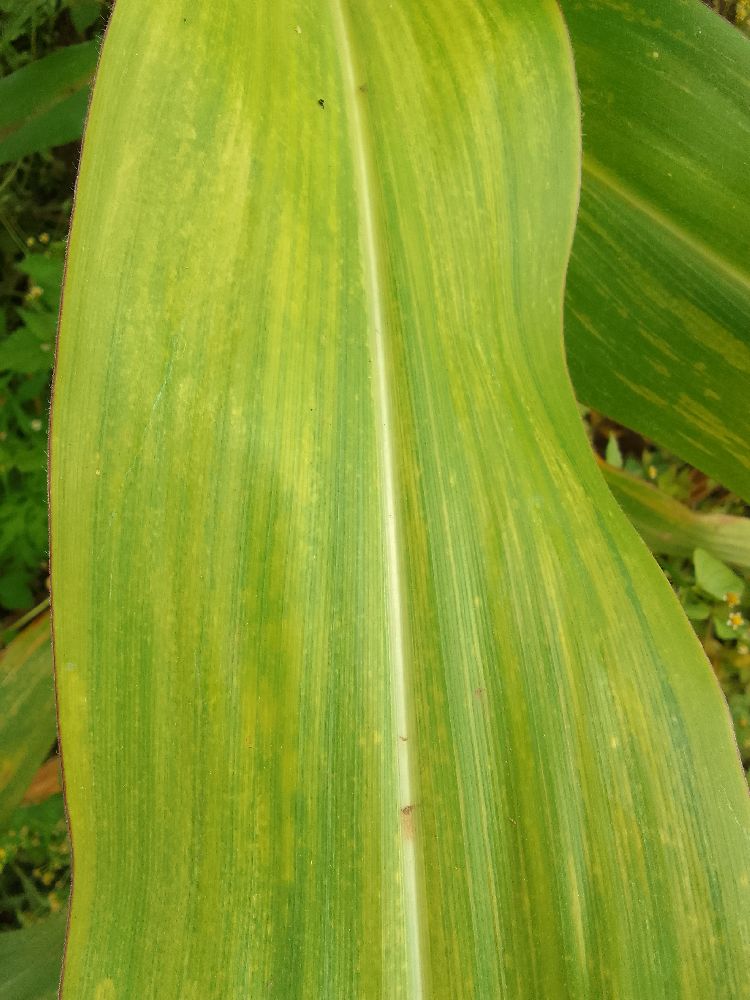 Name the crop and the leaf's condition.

maize, maize lethal necrosis
